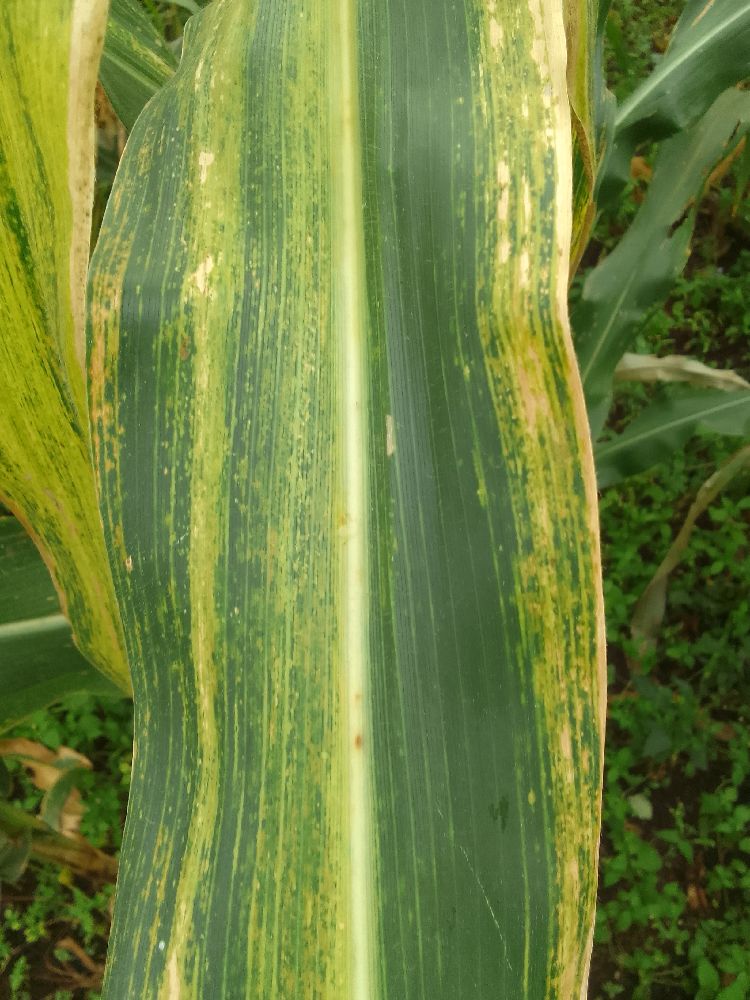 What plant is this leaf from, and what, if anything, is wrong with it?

maize, maize lethal necrosis
